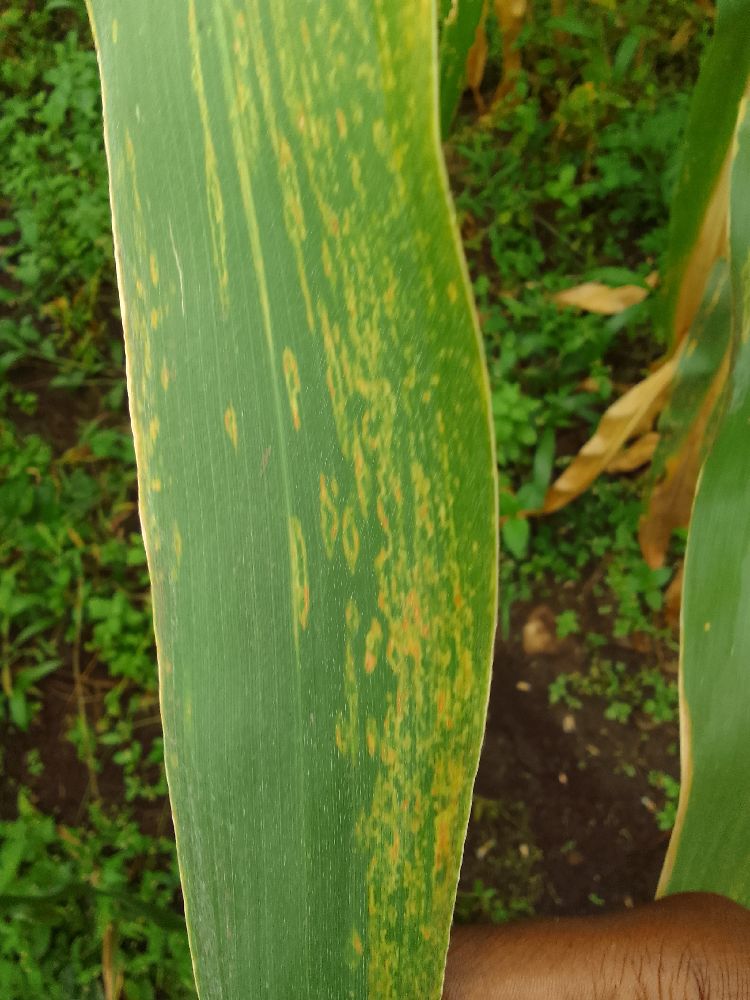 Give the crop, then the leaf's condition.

maize, maize lethal necrosis
